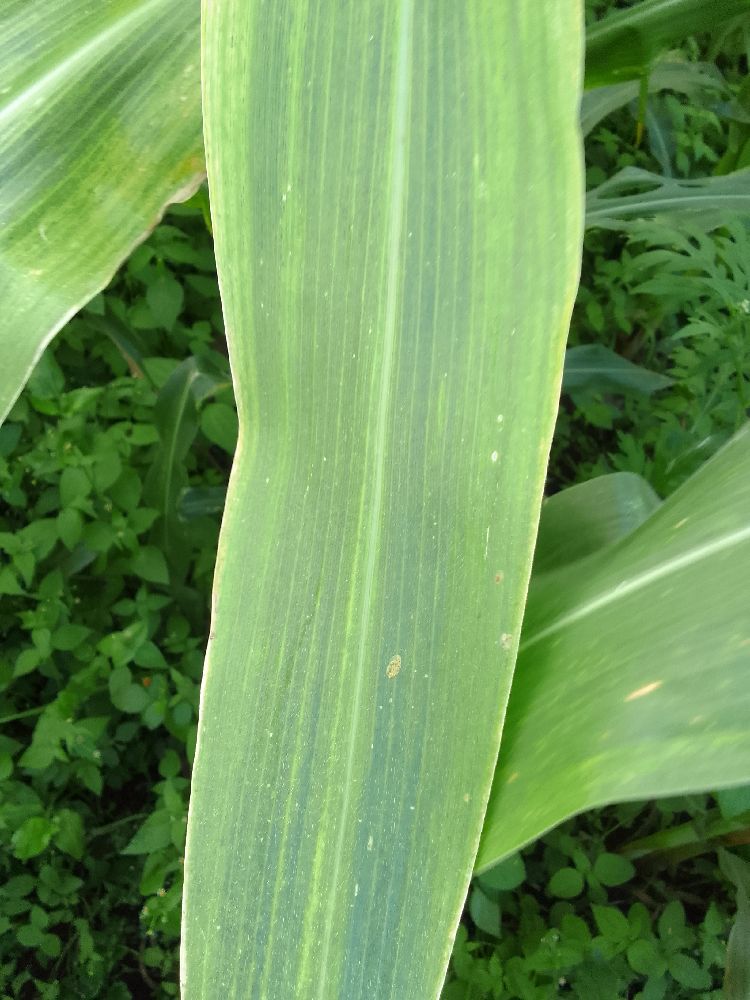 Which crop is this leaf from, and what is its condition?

maize, maize lethal necrosis
